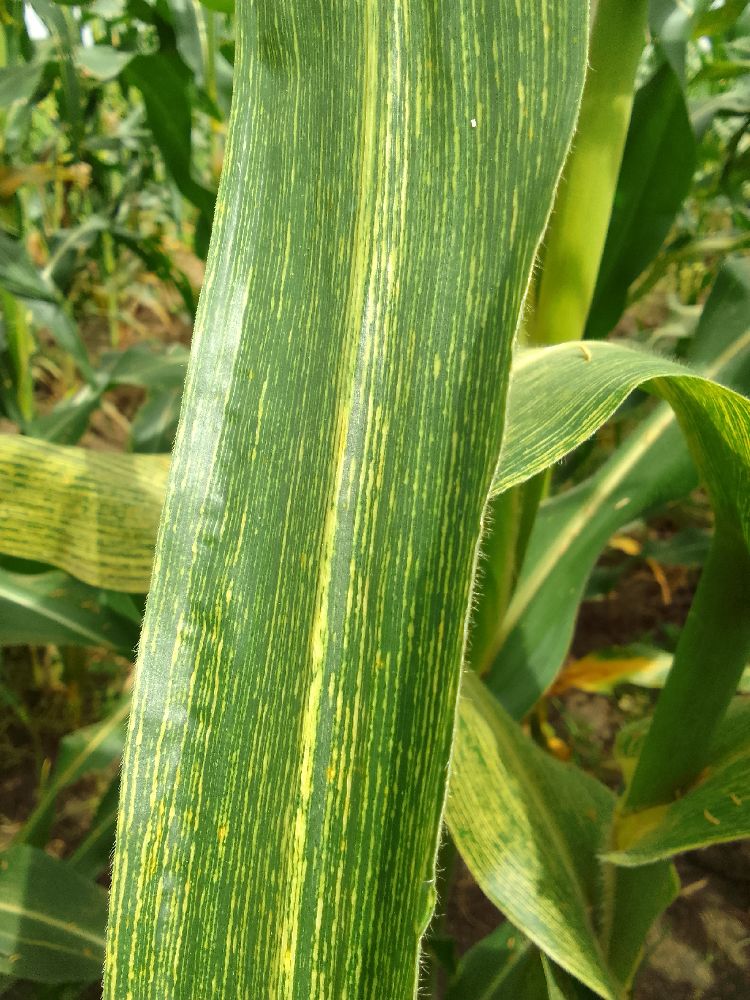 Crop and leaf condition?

maize, maize streak virus
